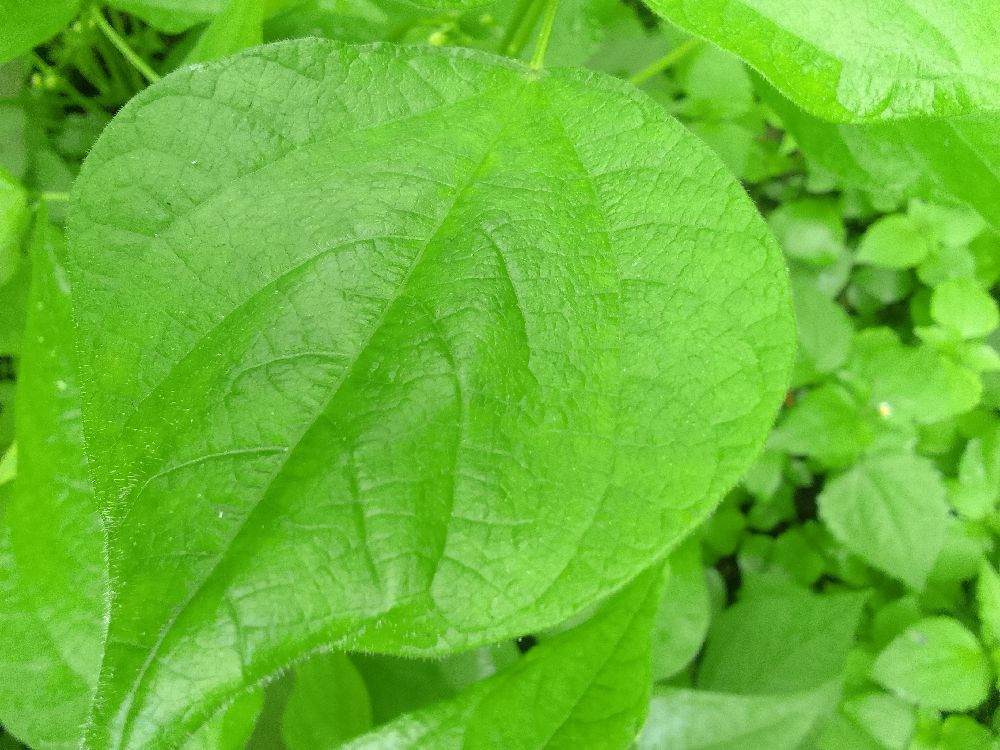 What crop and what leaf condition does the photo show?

common bean, healthy
